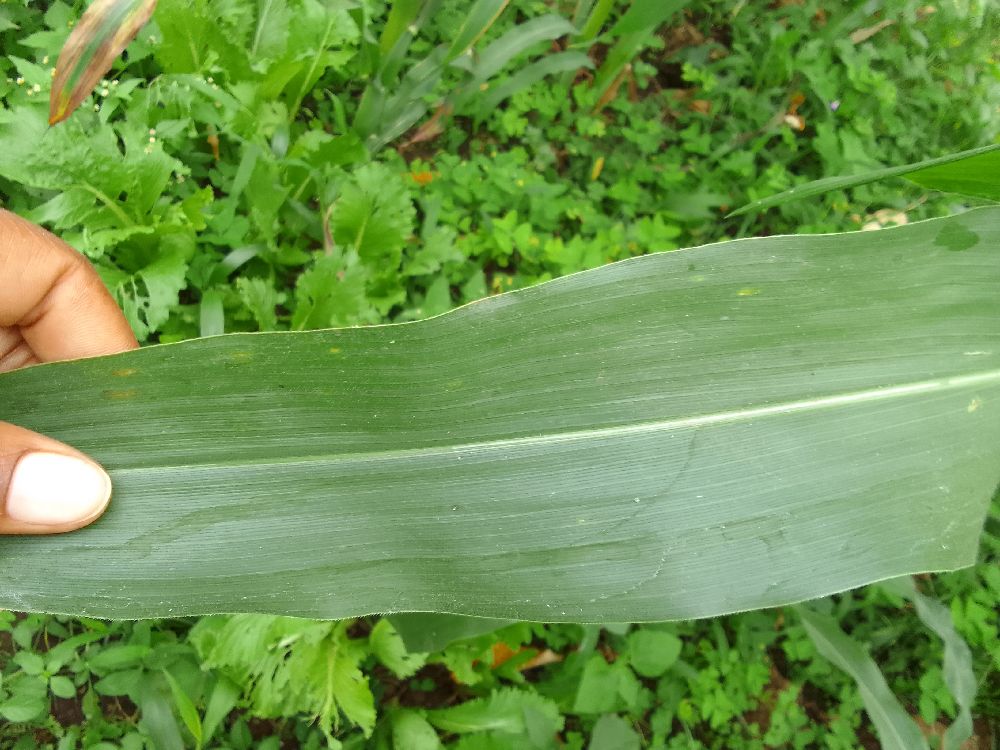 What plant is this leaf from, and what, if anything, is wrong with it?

maize, healthy
